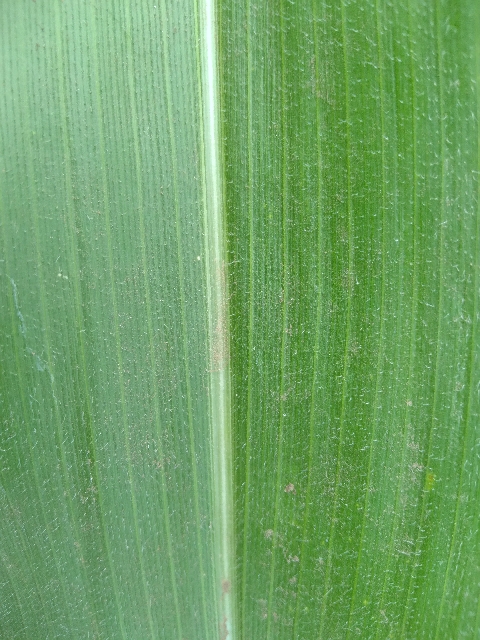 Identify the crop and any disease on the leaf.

maize, healthy
